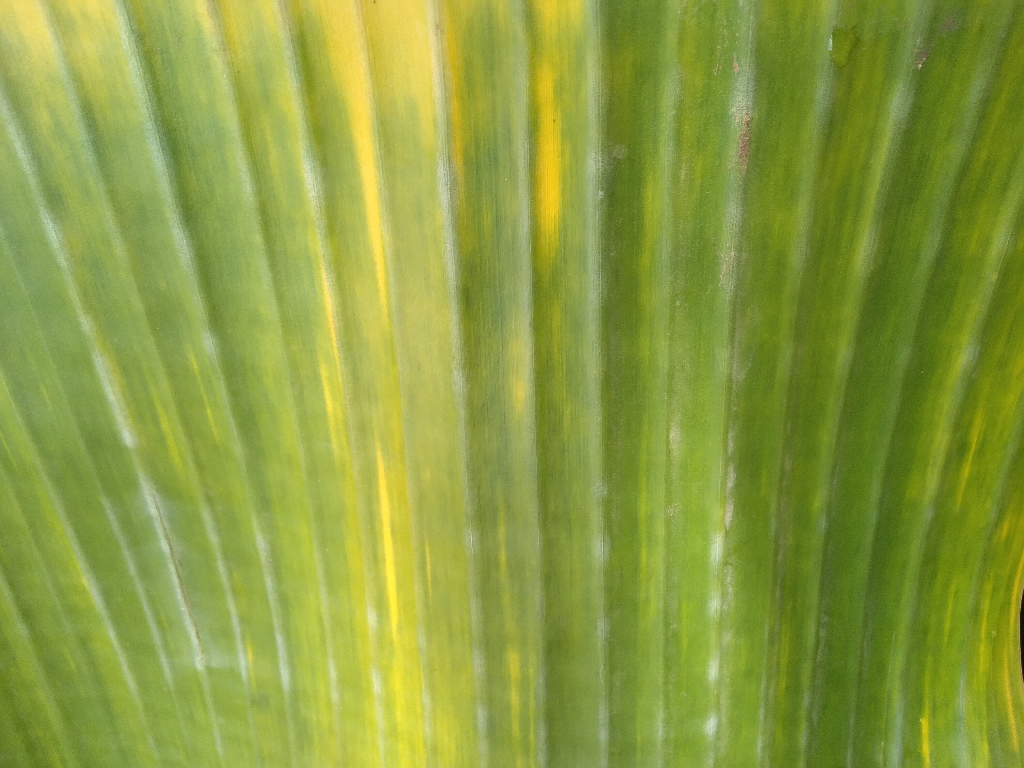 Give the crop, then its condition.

banana, fusarium wilt race 1
